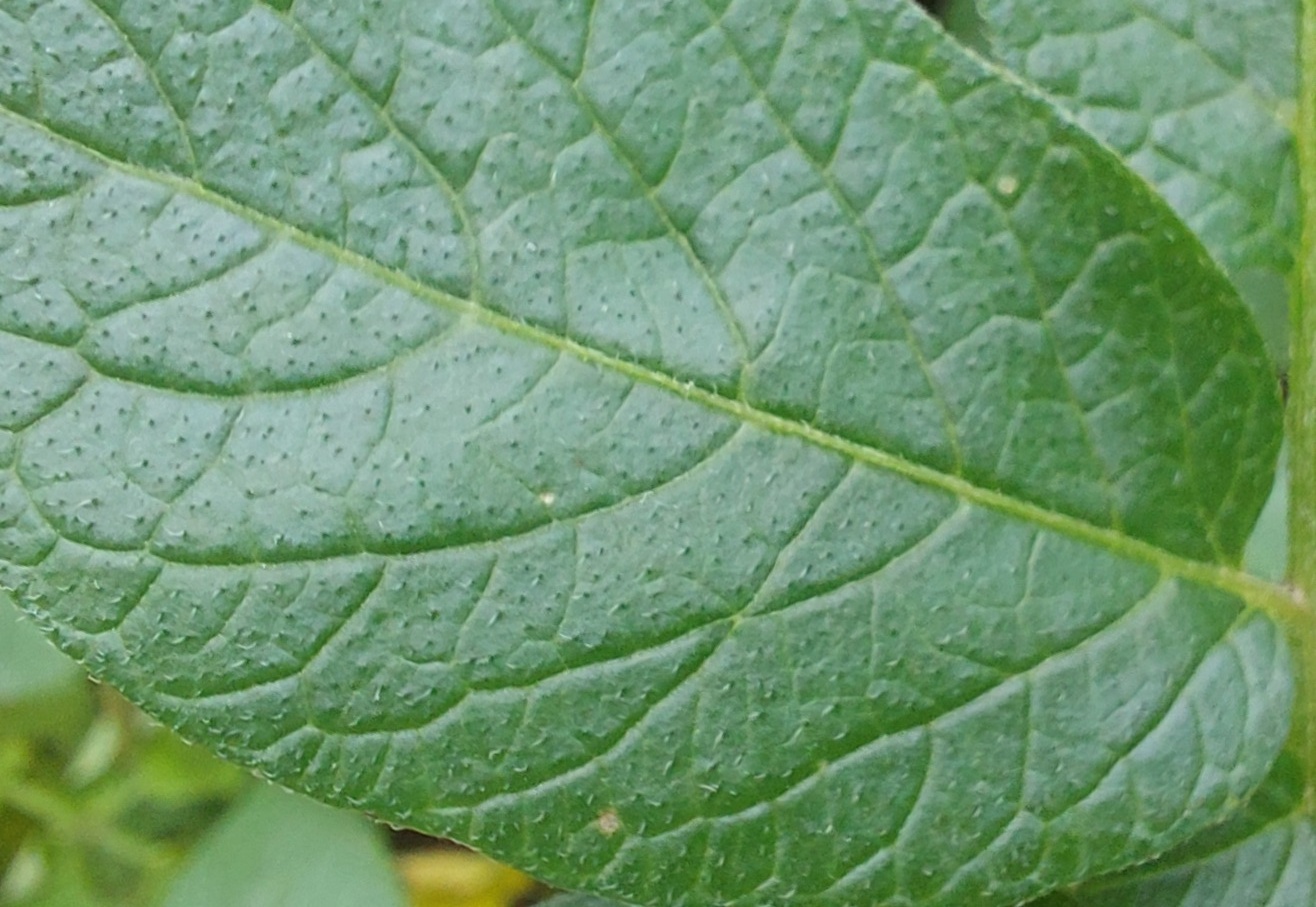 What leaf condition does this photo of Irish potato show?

healthy
